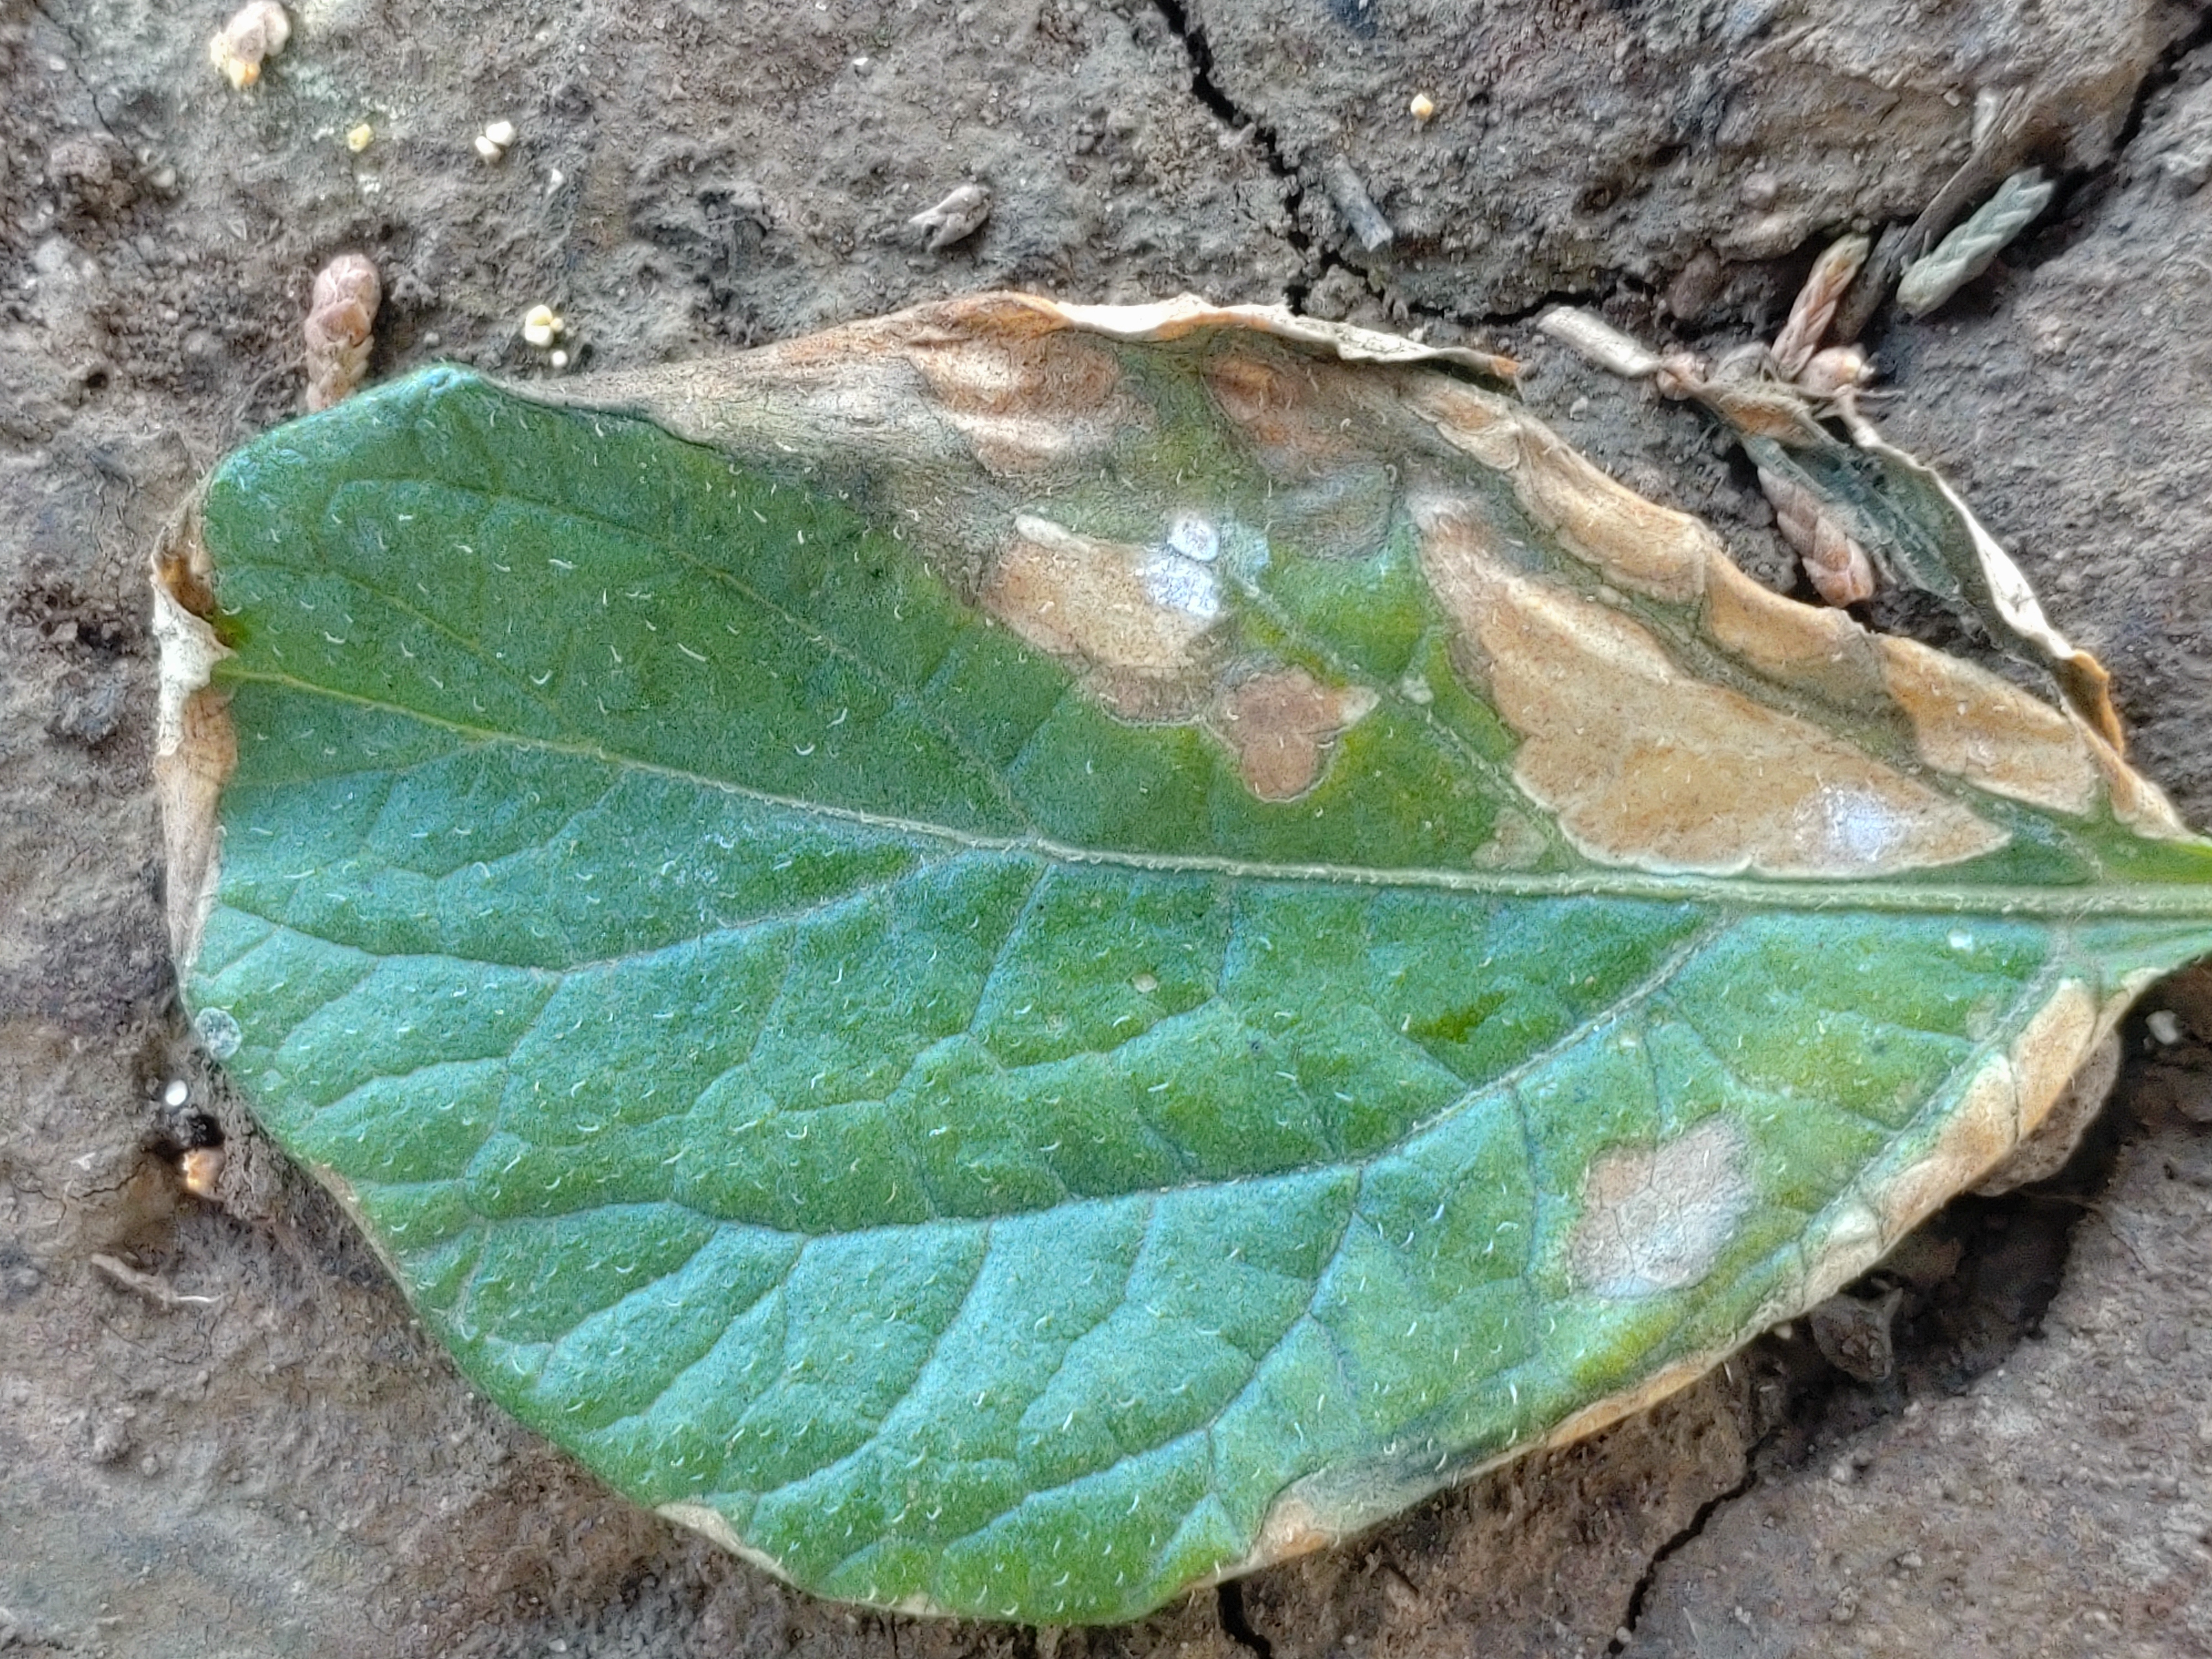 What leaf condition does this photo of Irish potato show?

early blight
